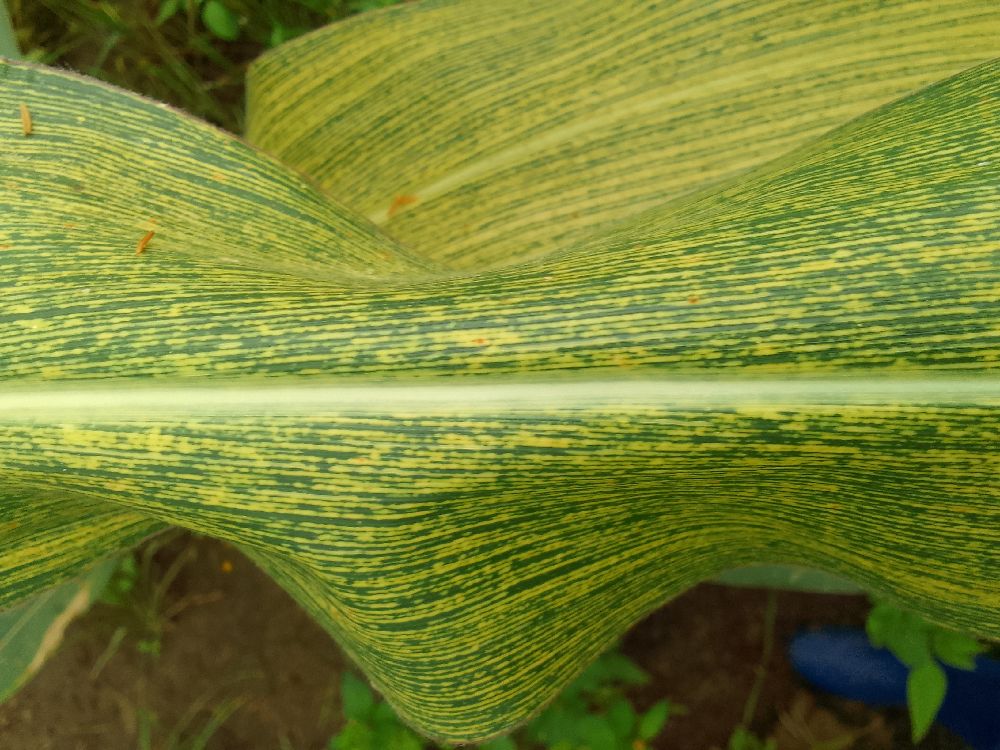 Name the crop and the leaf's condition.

maize, maize streak virus
